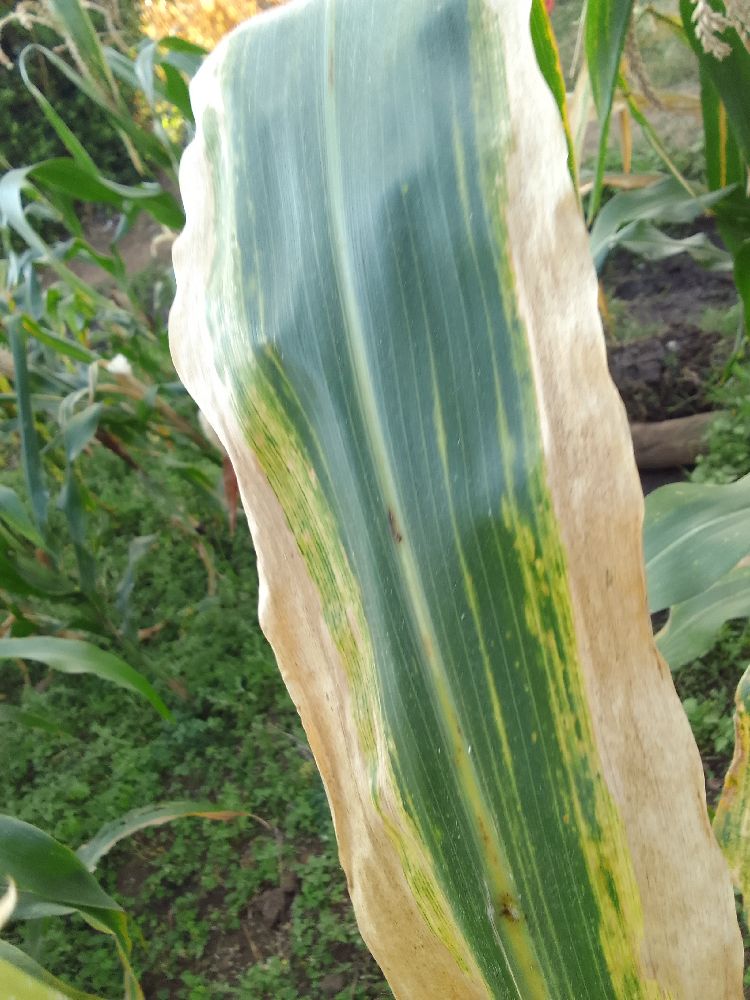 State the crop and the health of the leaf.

maize, maize lethal necrosis
